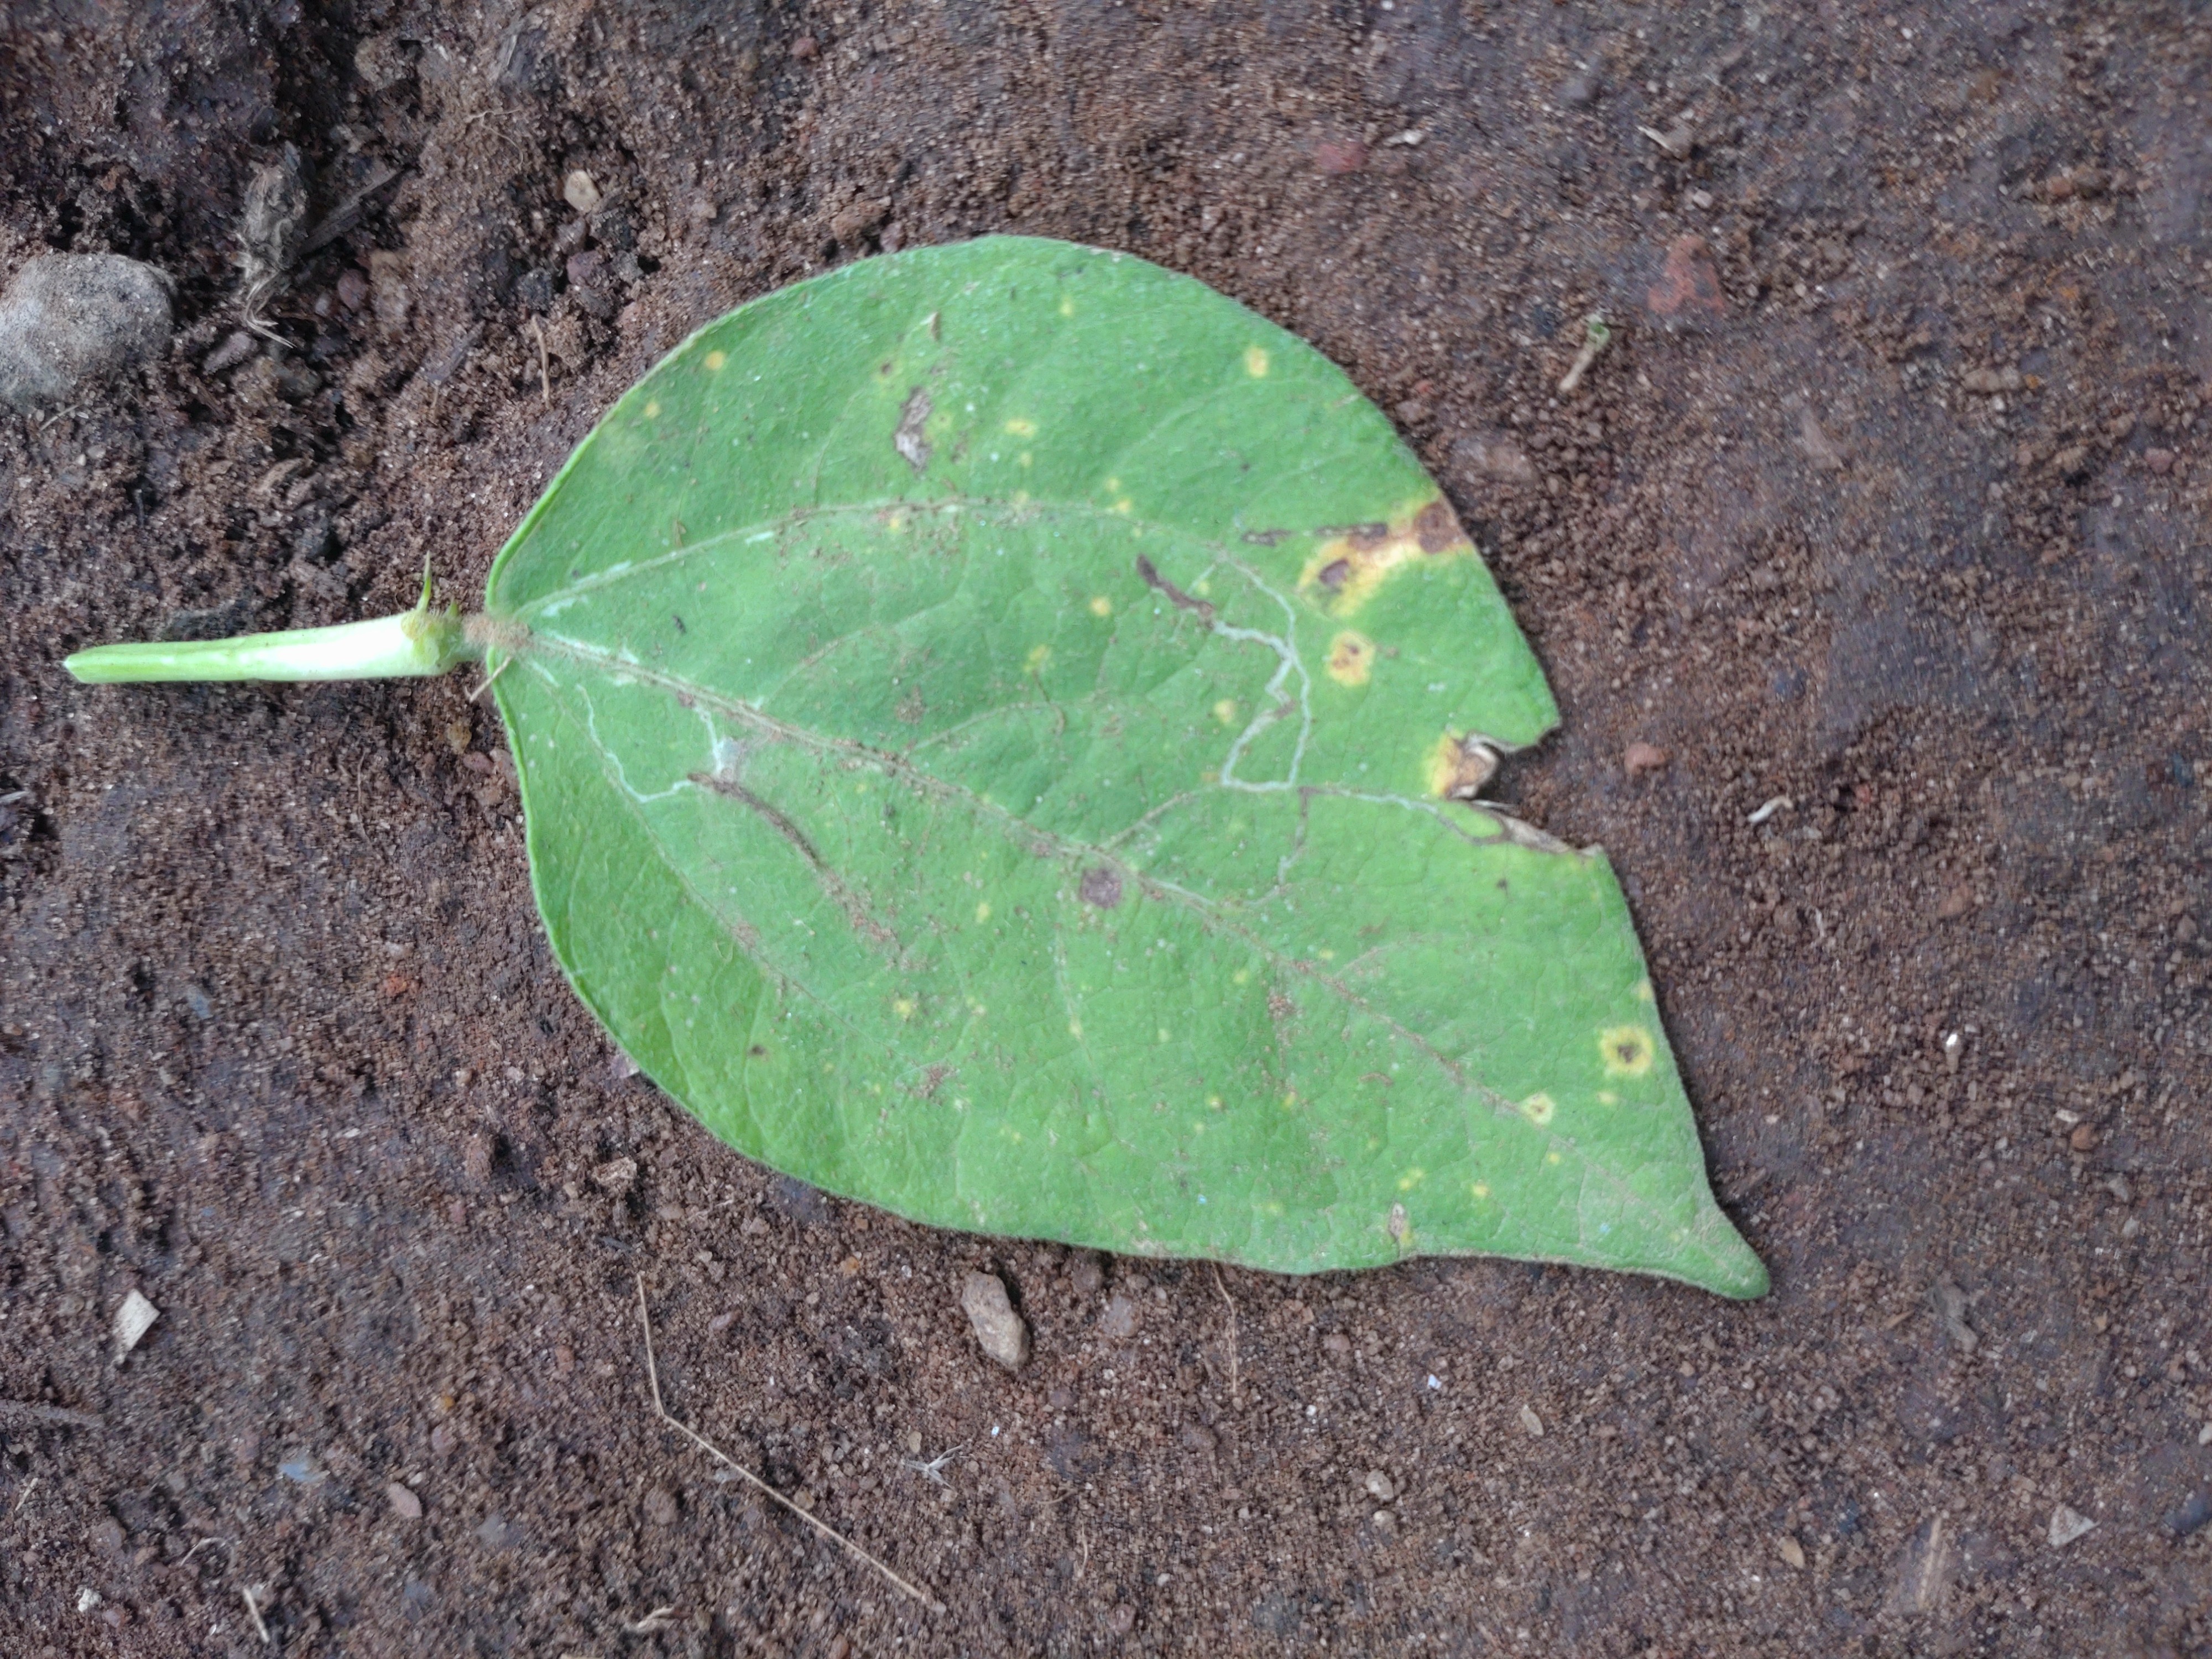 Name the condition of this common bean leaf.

anthracnose
